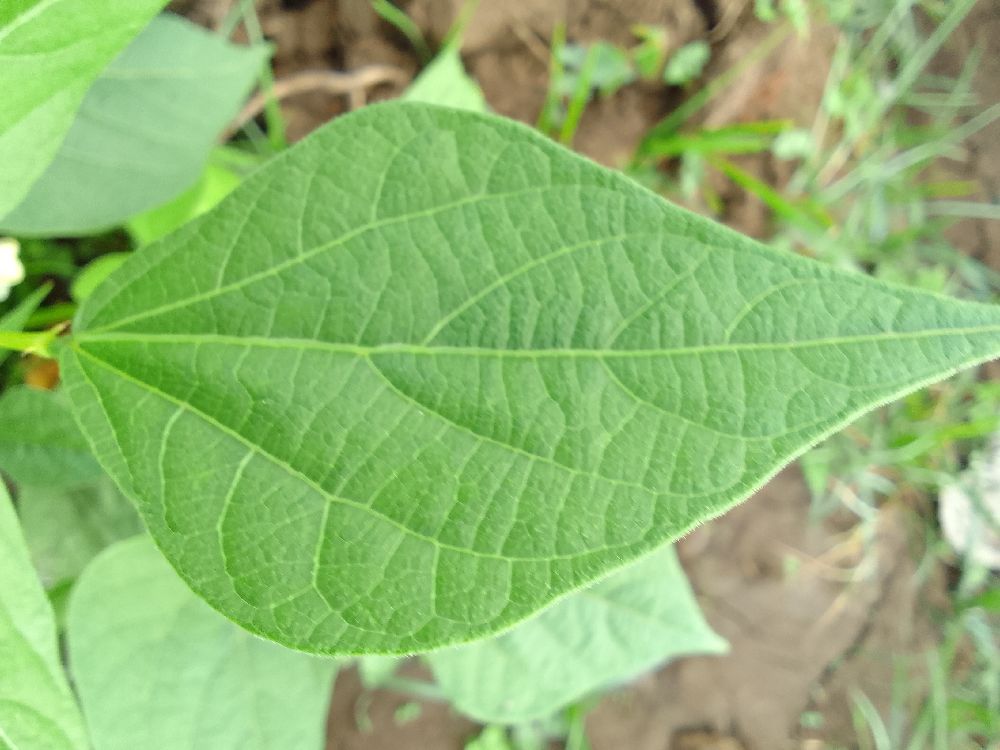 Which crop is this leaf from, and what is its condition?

common bean, healthy
